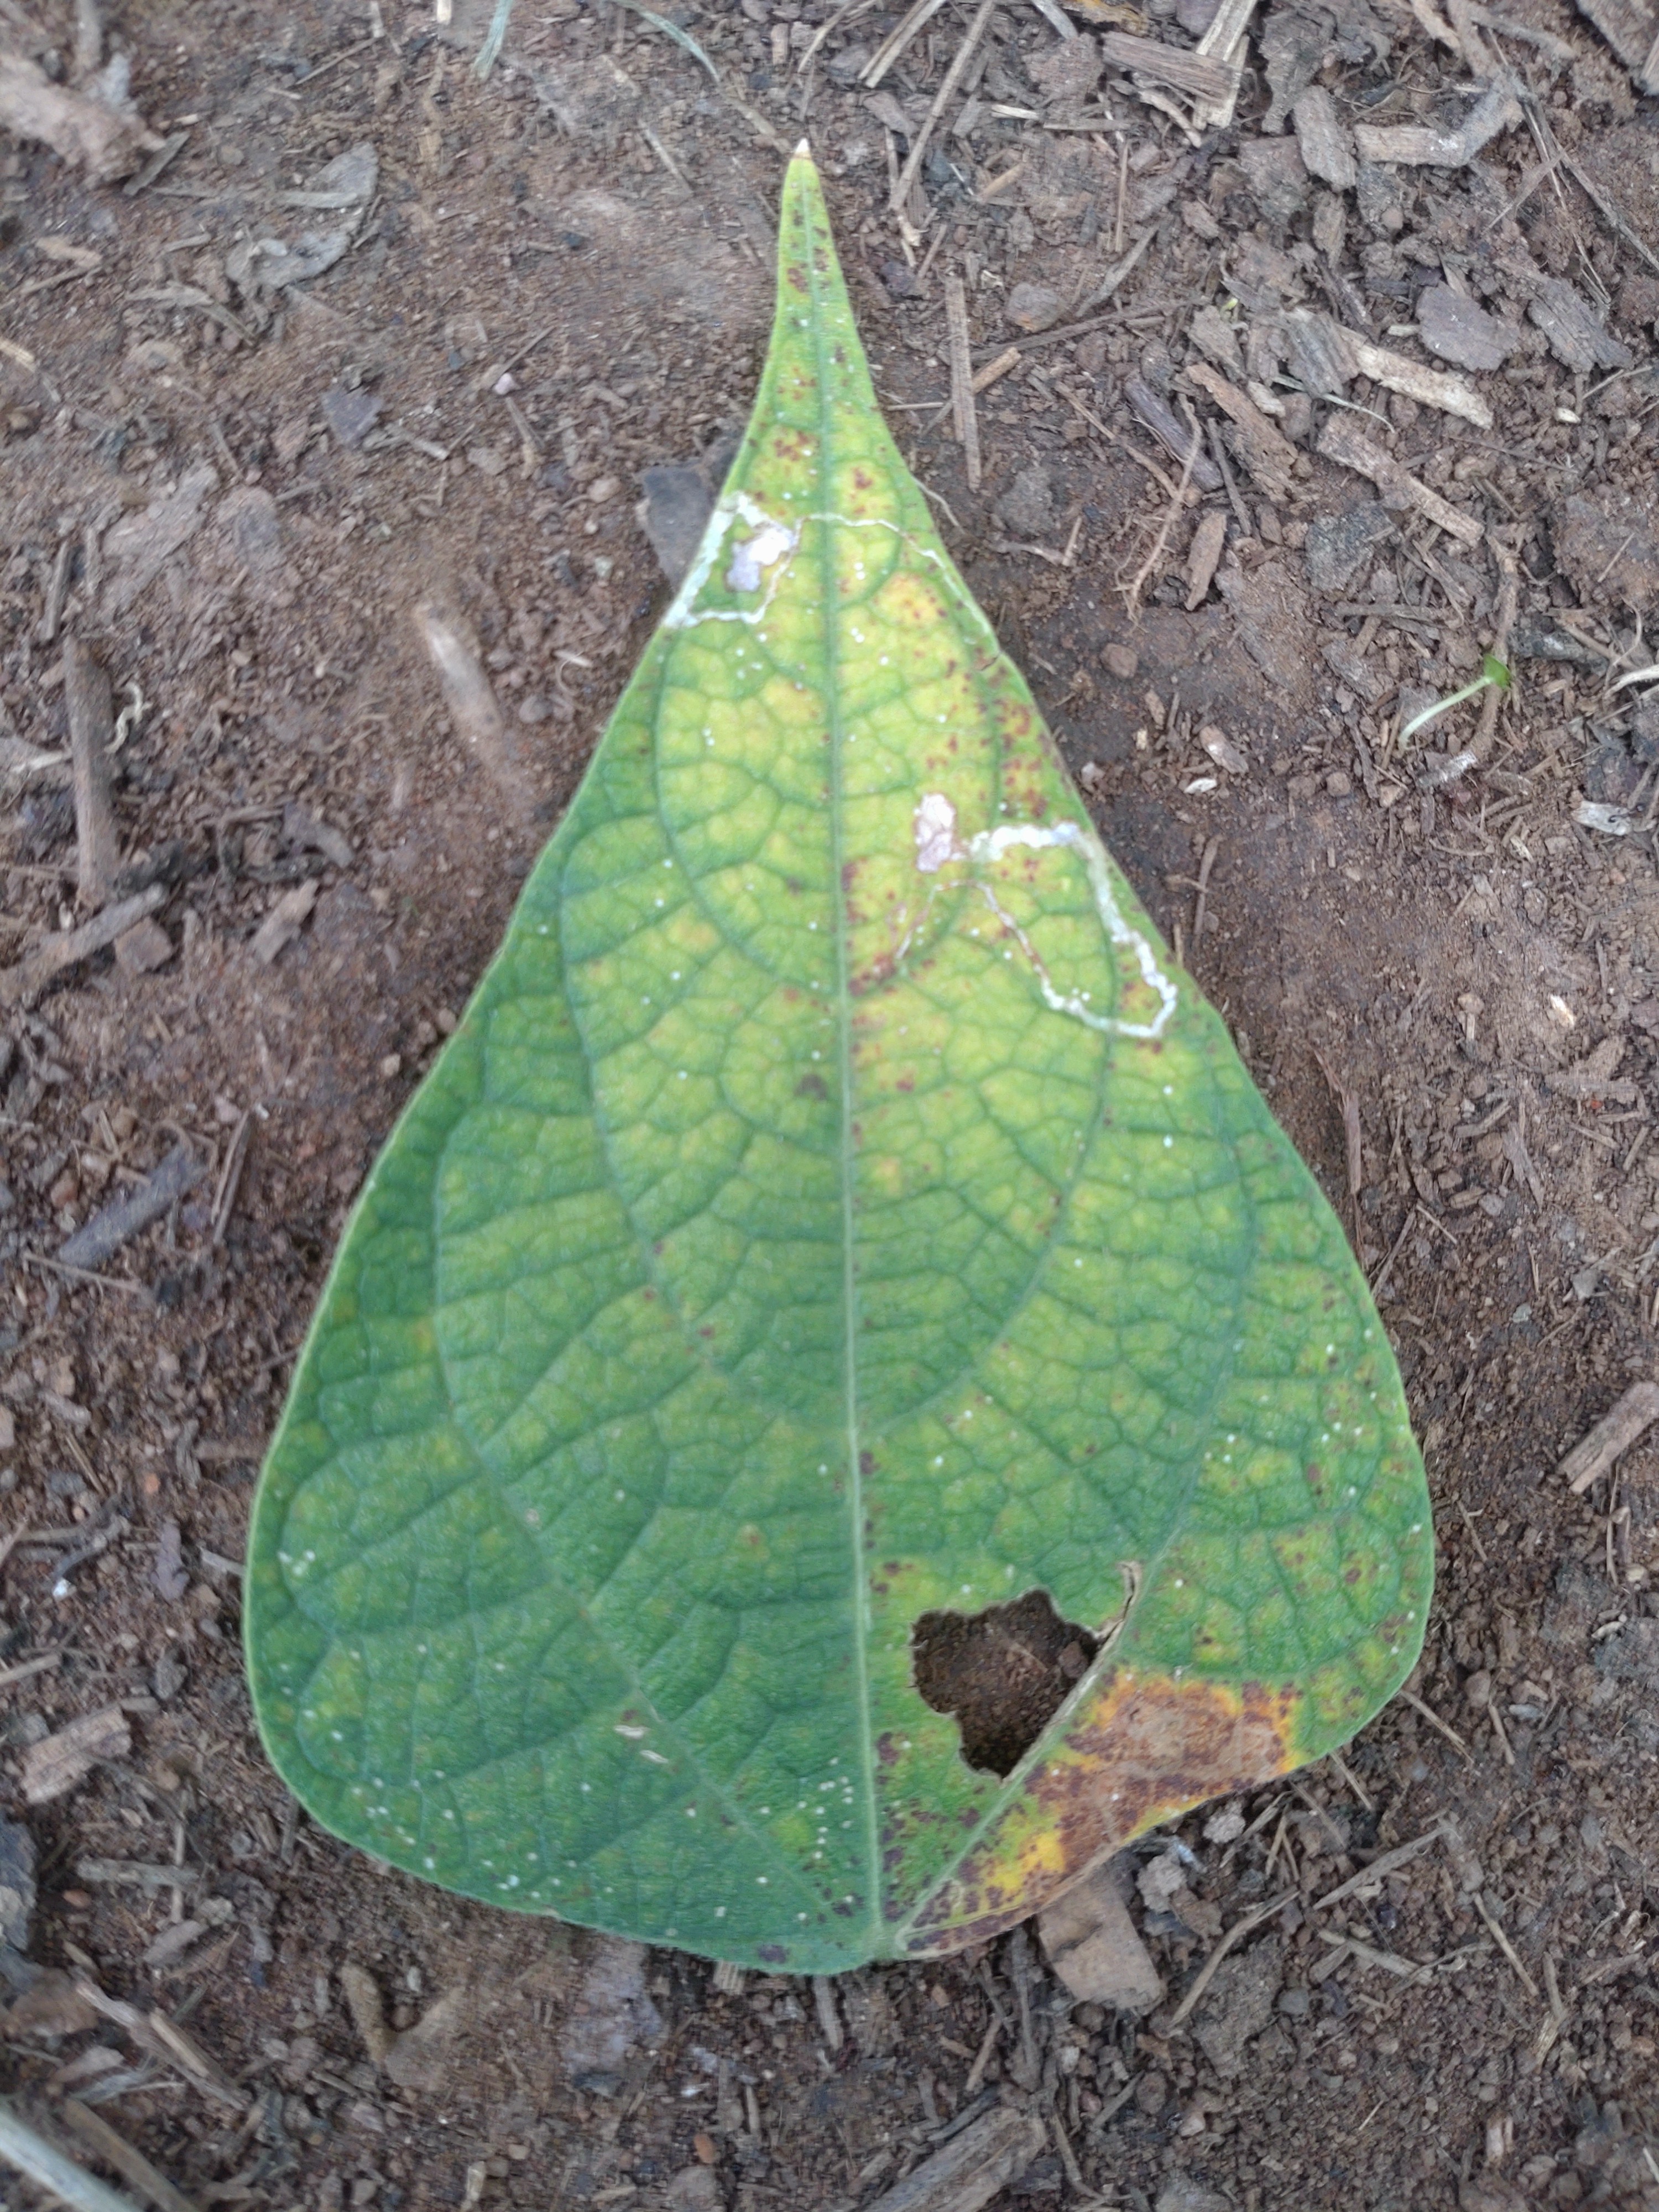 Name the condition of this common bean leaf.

rust
